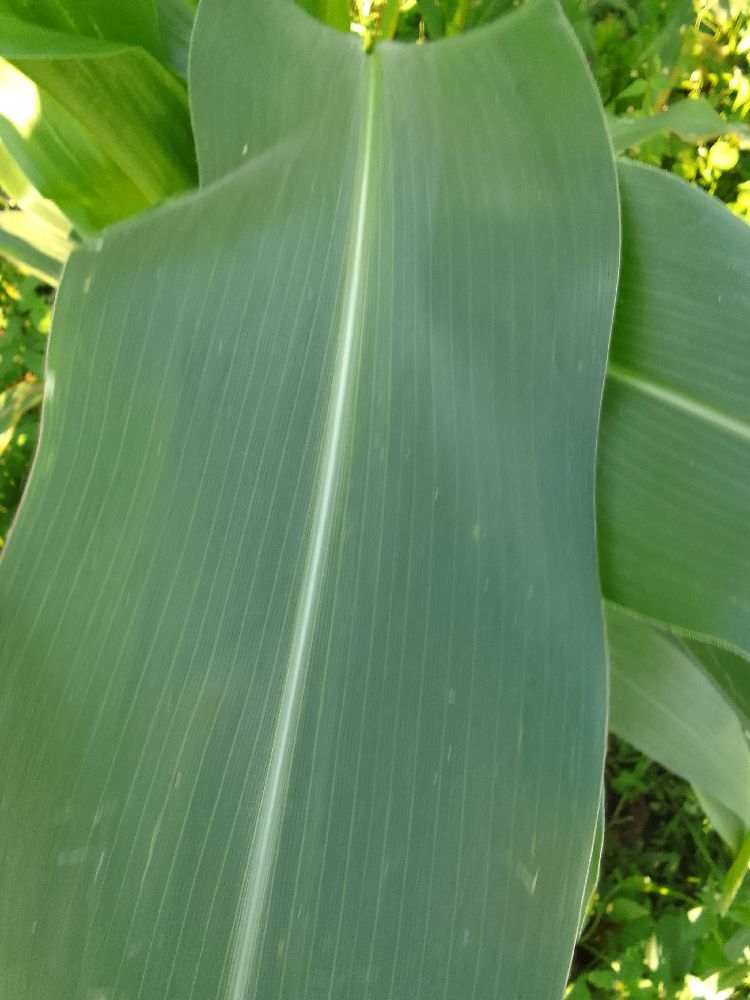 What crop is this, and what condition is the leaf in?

maize, healthy
